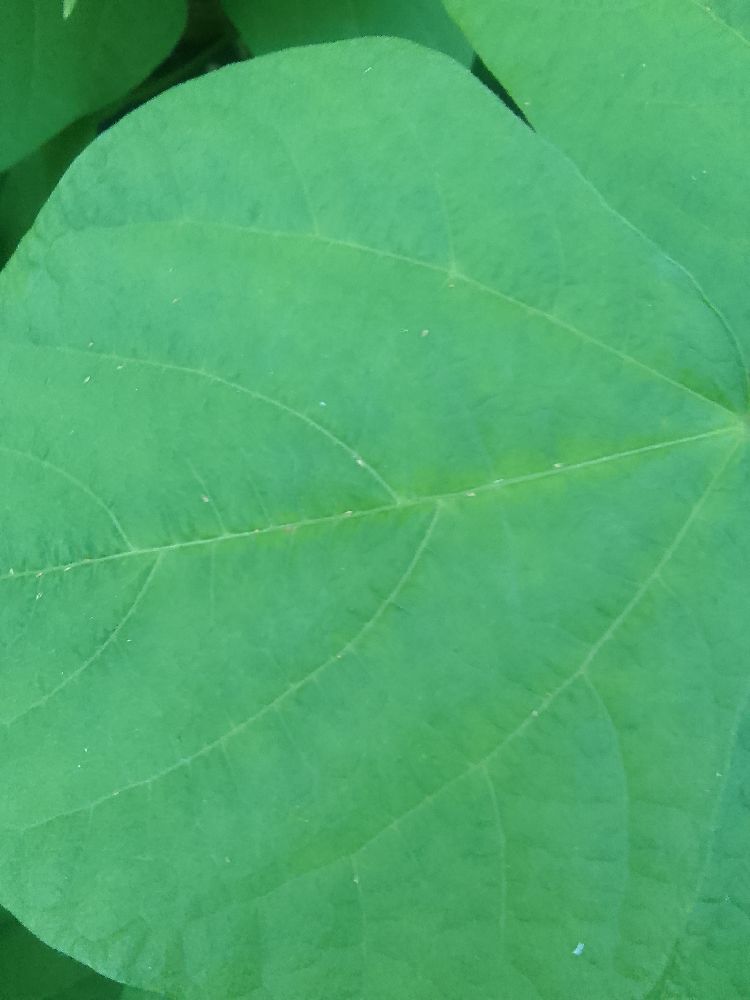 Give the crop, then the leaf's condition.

common bean, healthy
